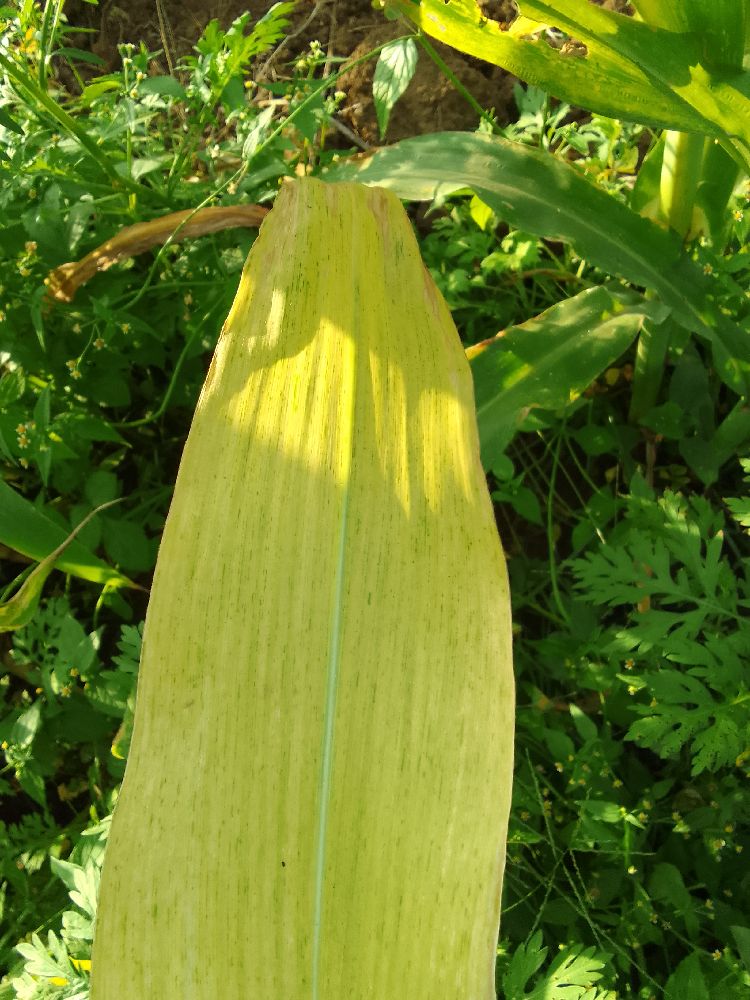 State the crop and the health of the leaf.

maize, maize lethal necrosis
